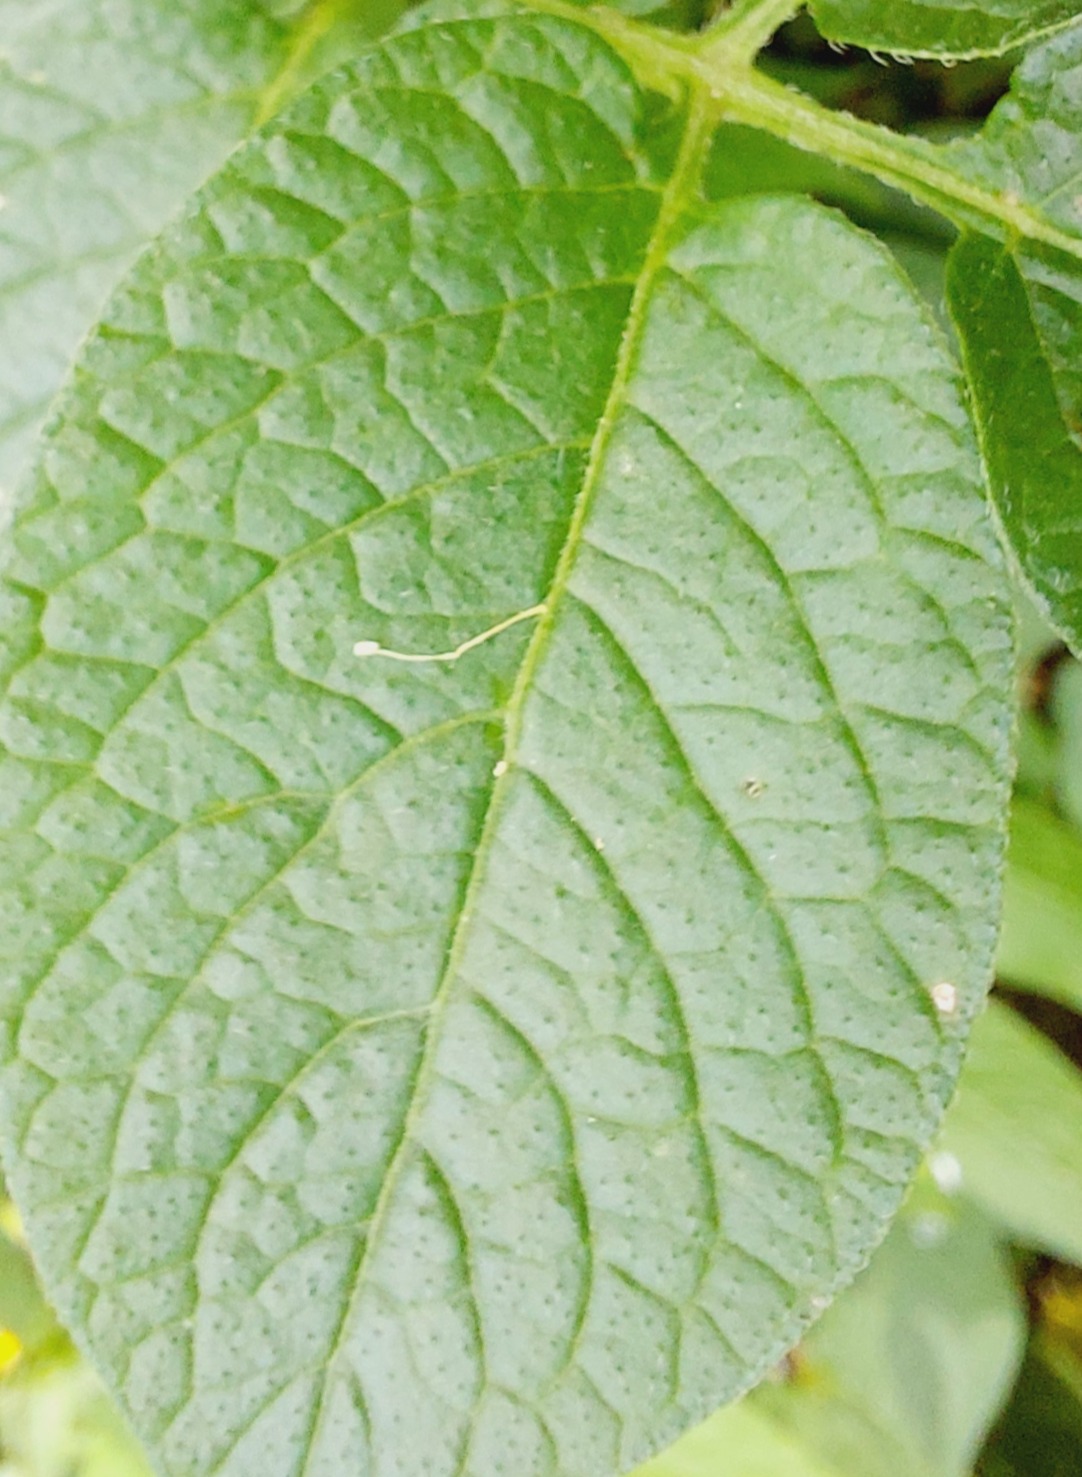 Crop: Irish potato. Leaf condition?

healthy
